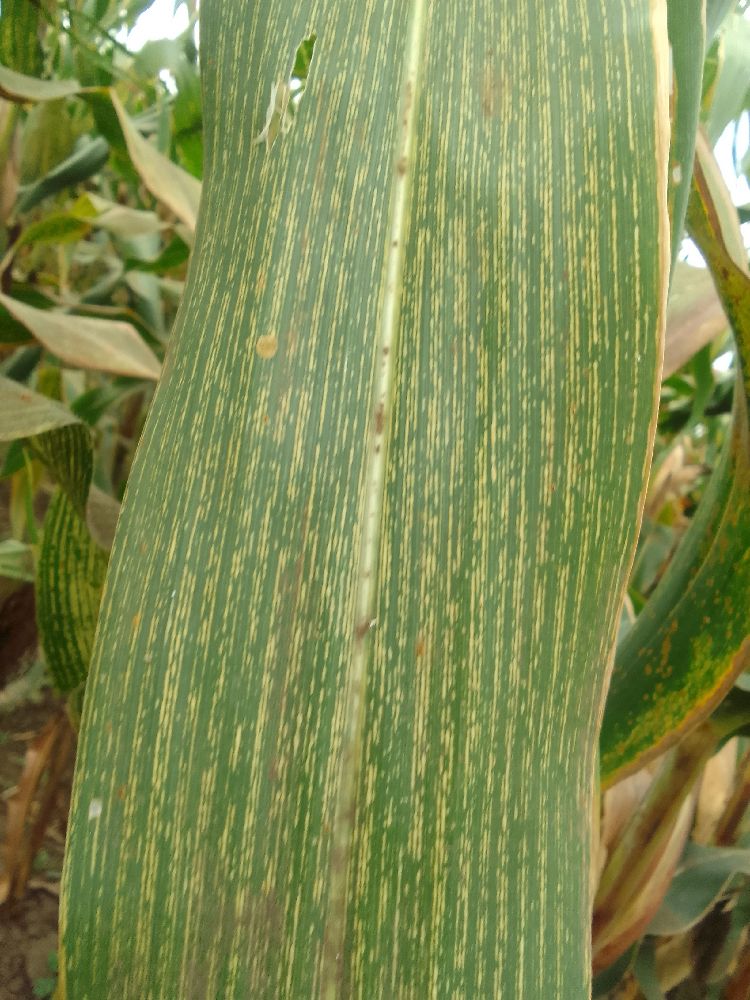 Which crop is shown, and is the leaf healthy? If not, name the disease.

maize, maize streak virus
